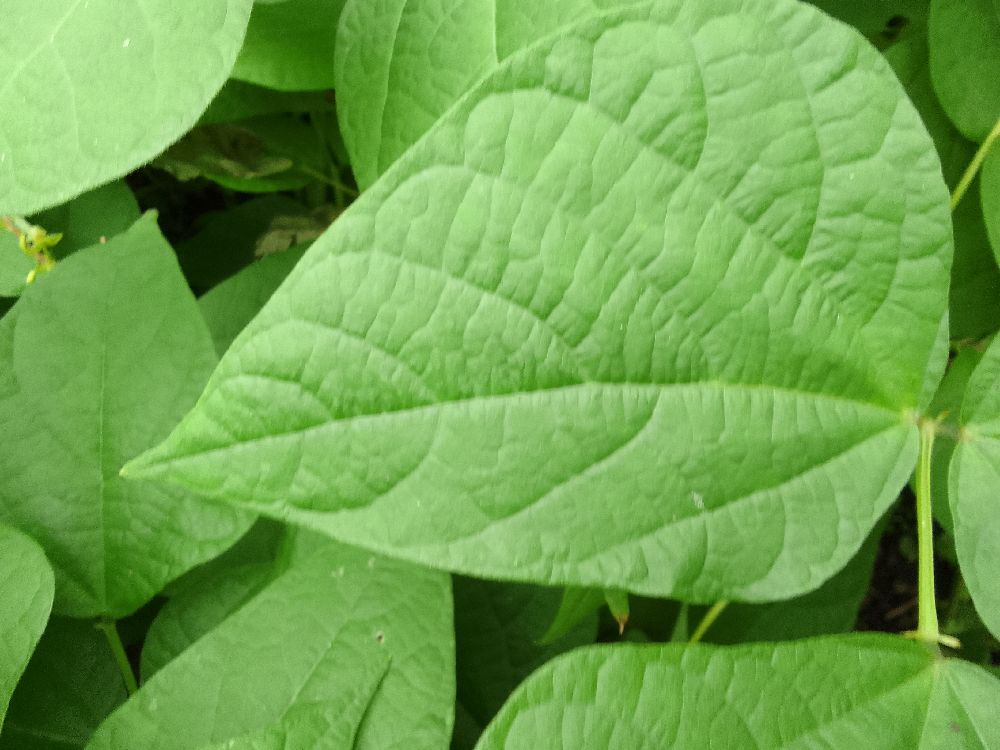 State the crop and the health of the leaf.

common bean, healthy
